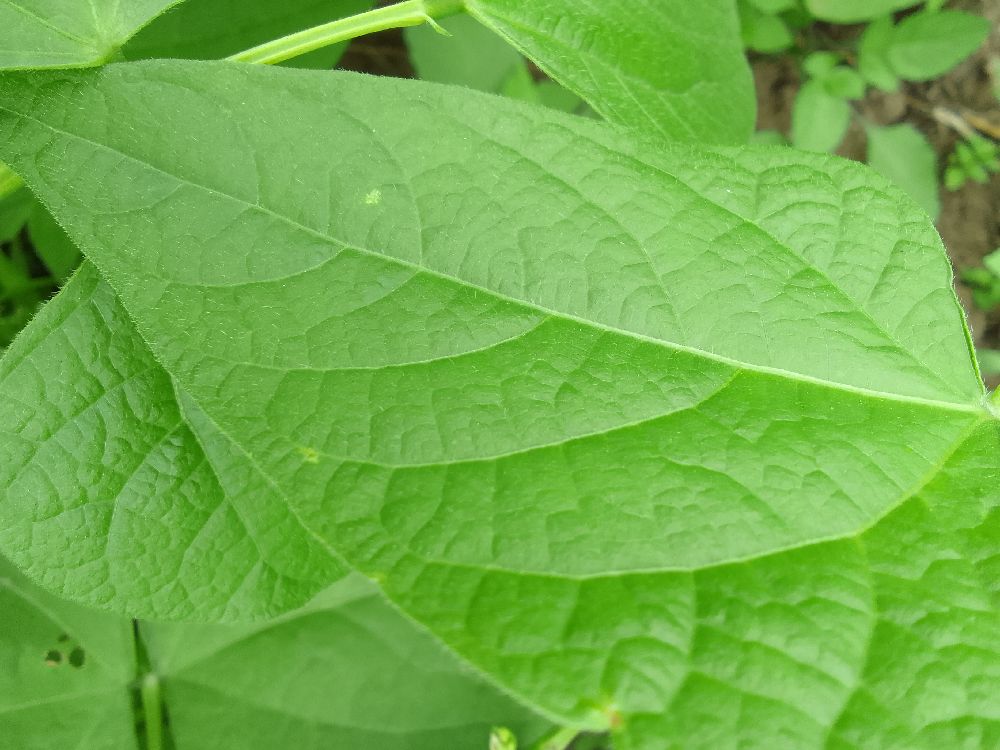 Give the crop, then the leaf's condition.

common bean, healthy
